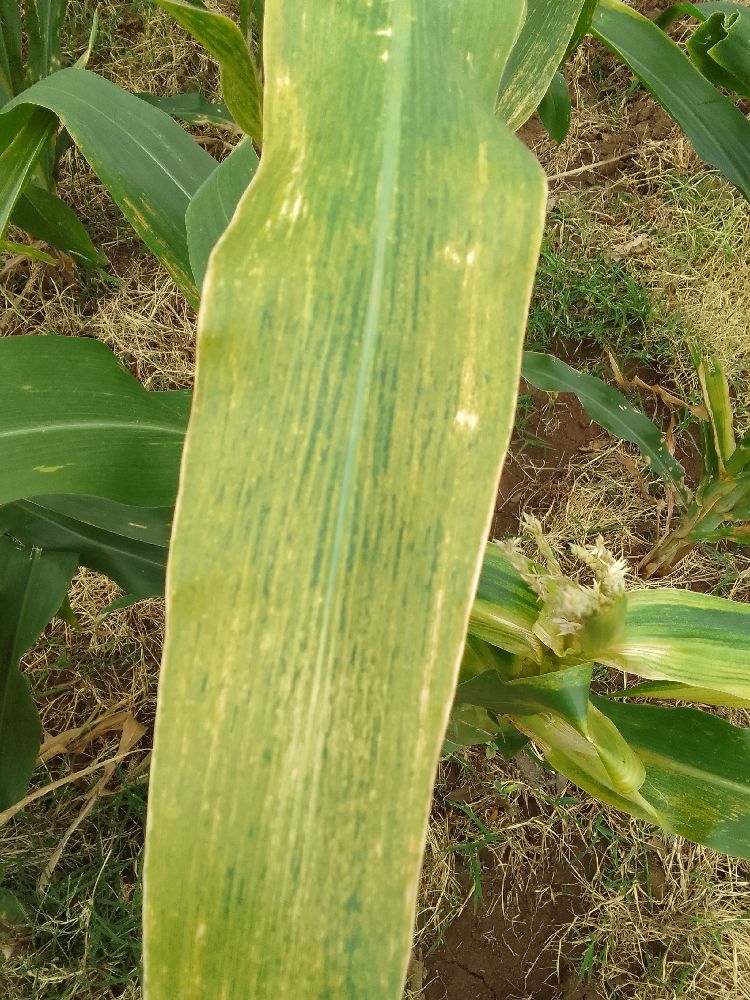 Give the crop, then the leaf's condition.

maize, maize lethal necrosis
